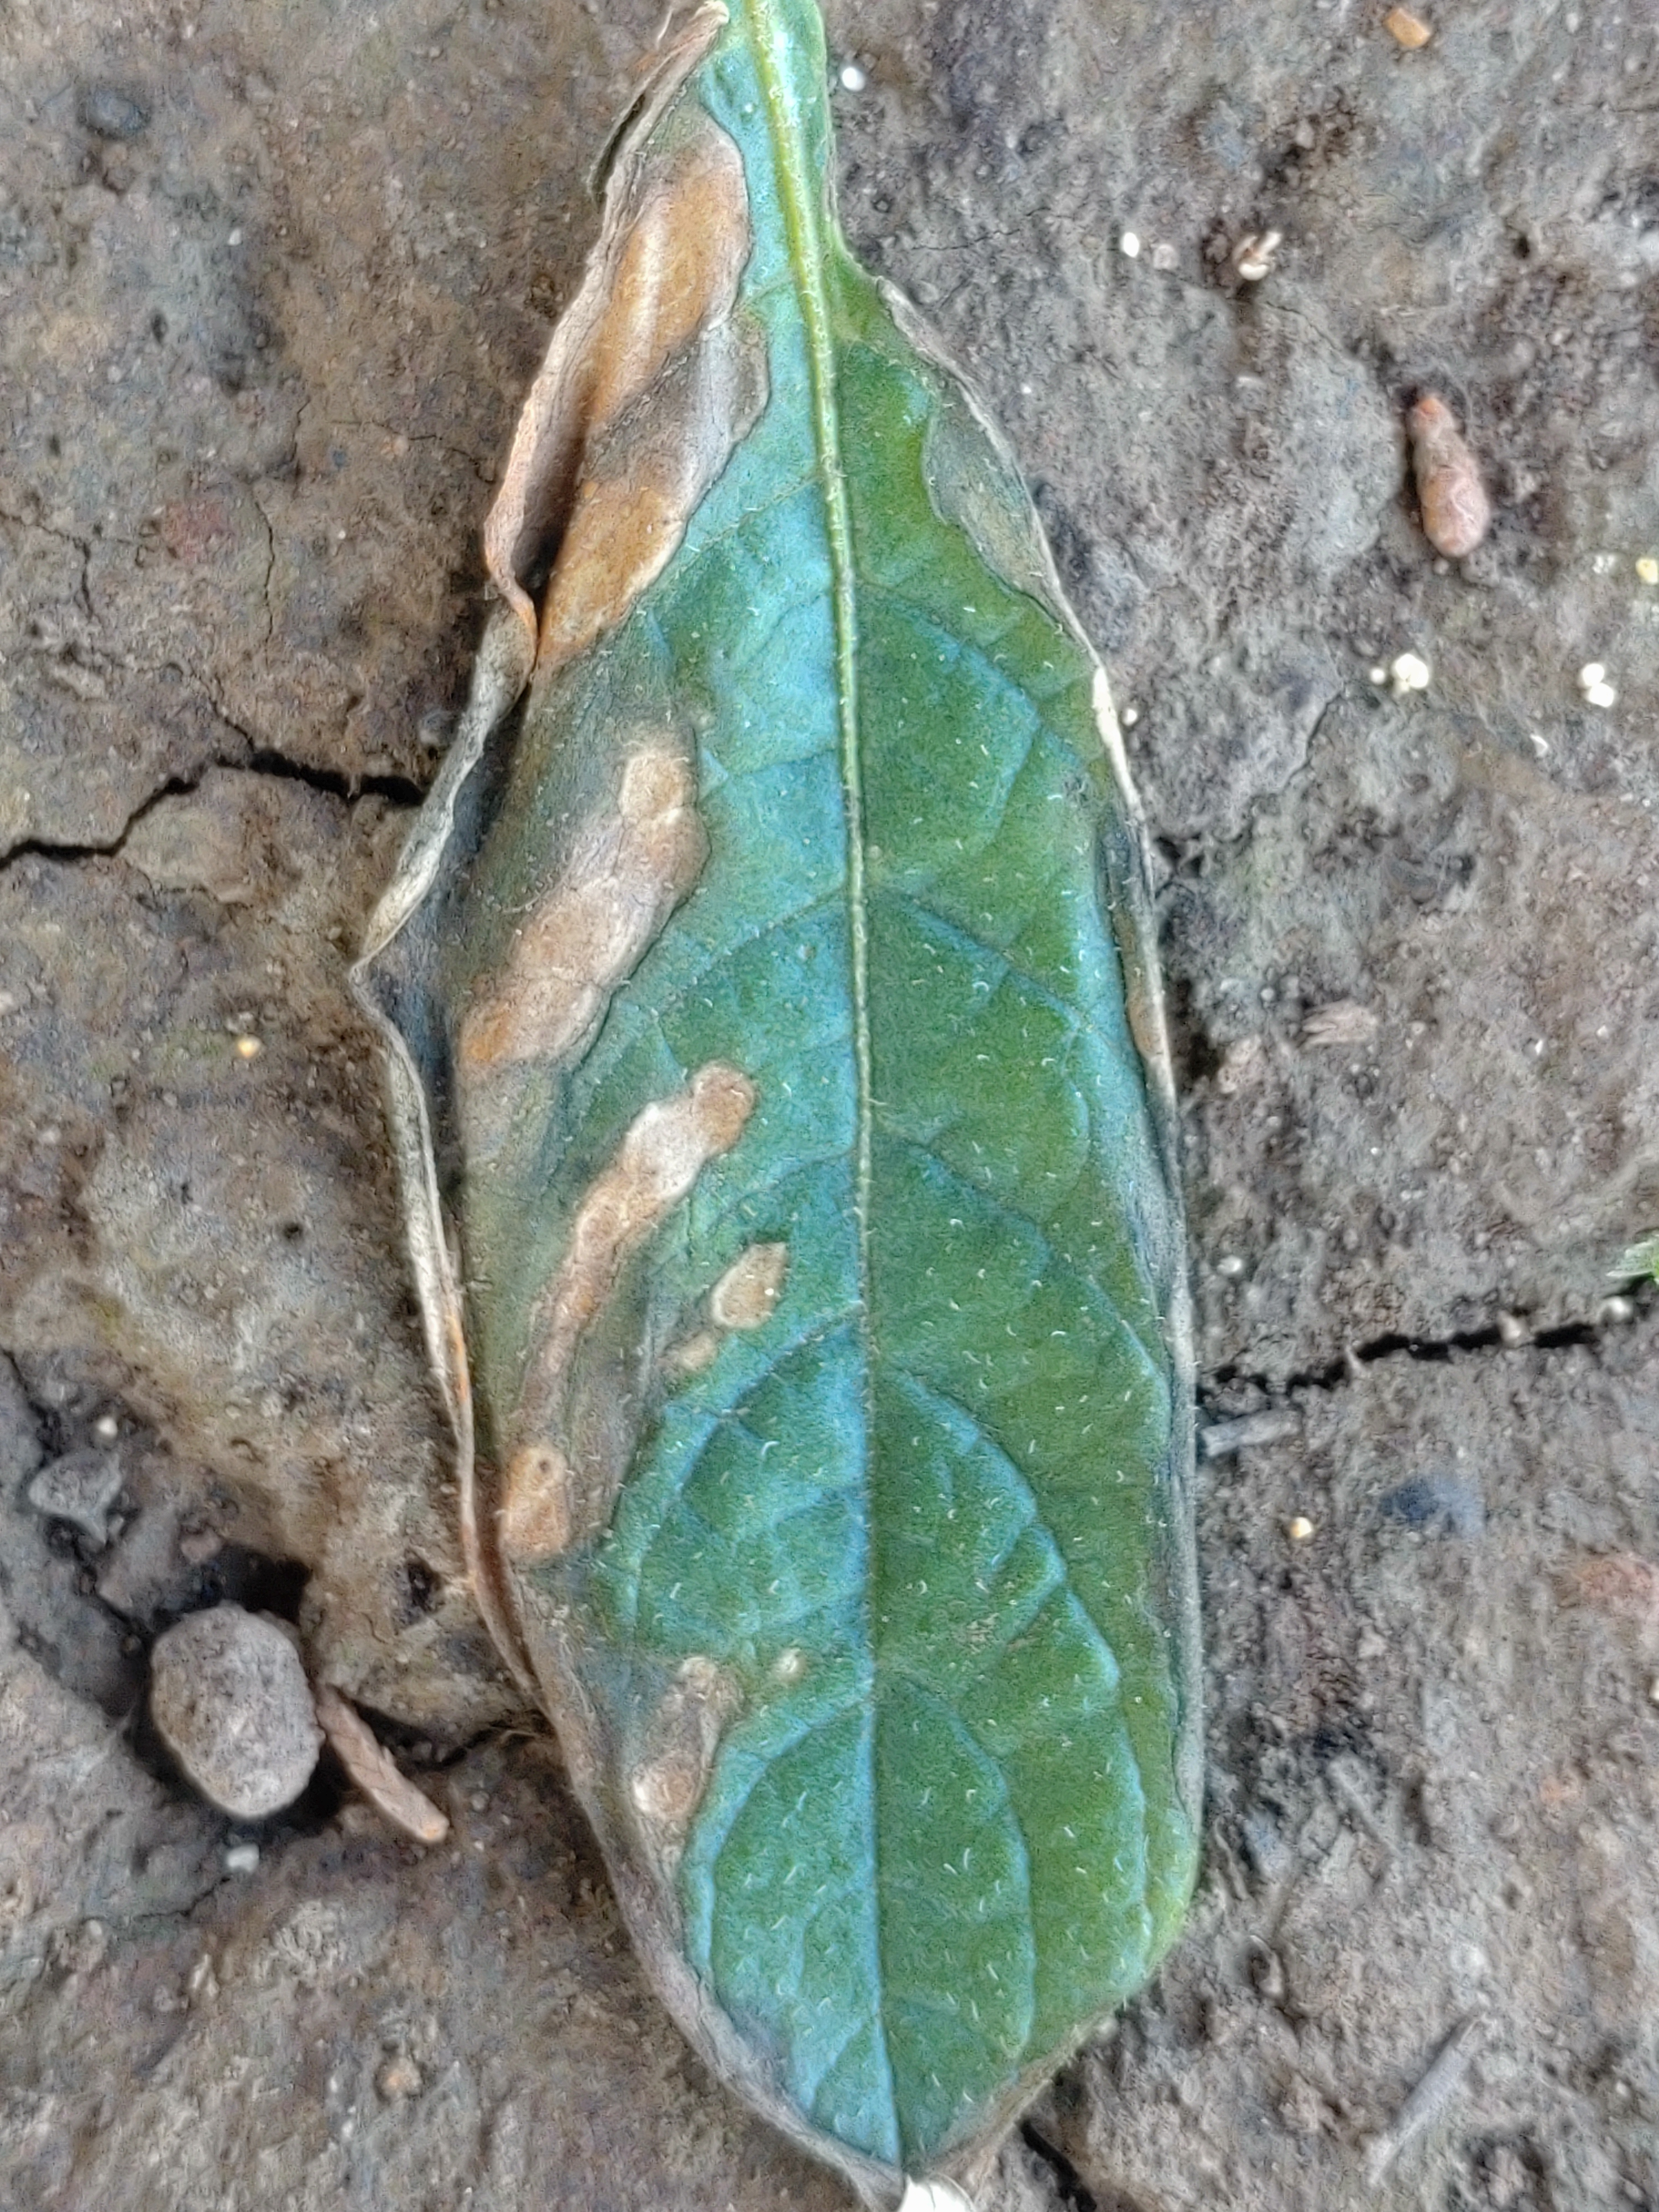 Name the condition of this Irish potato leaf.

early blight
